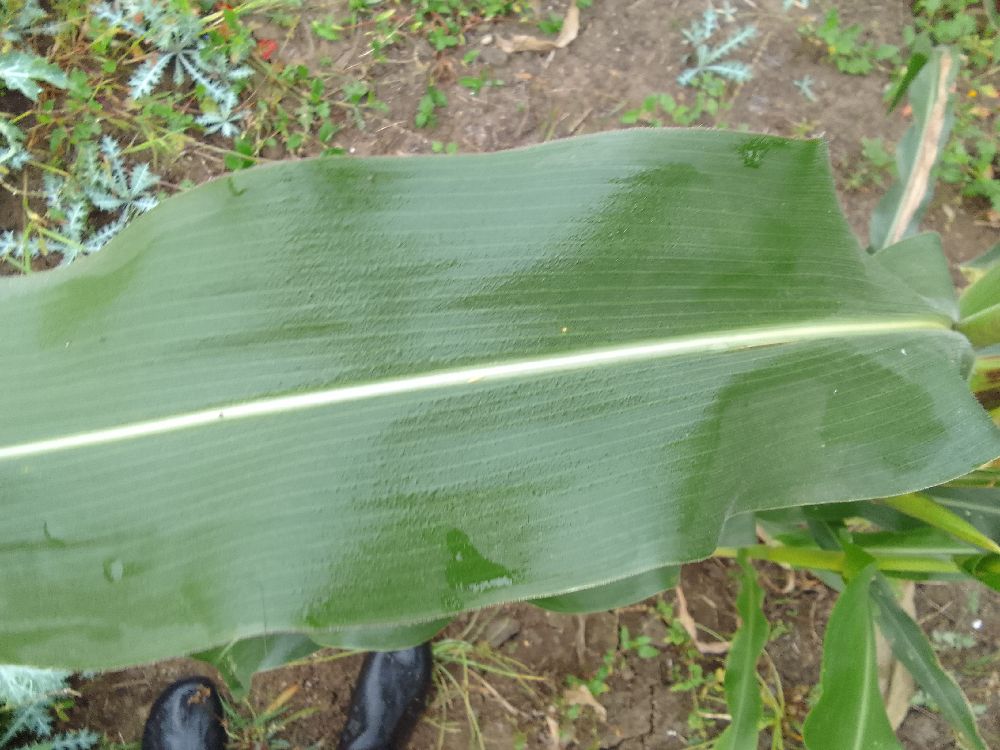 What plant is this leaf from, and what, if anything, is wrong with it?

maize, healthy
